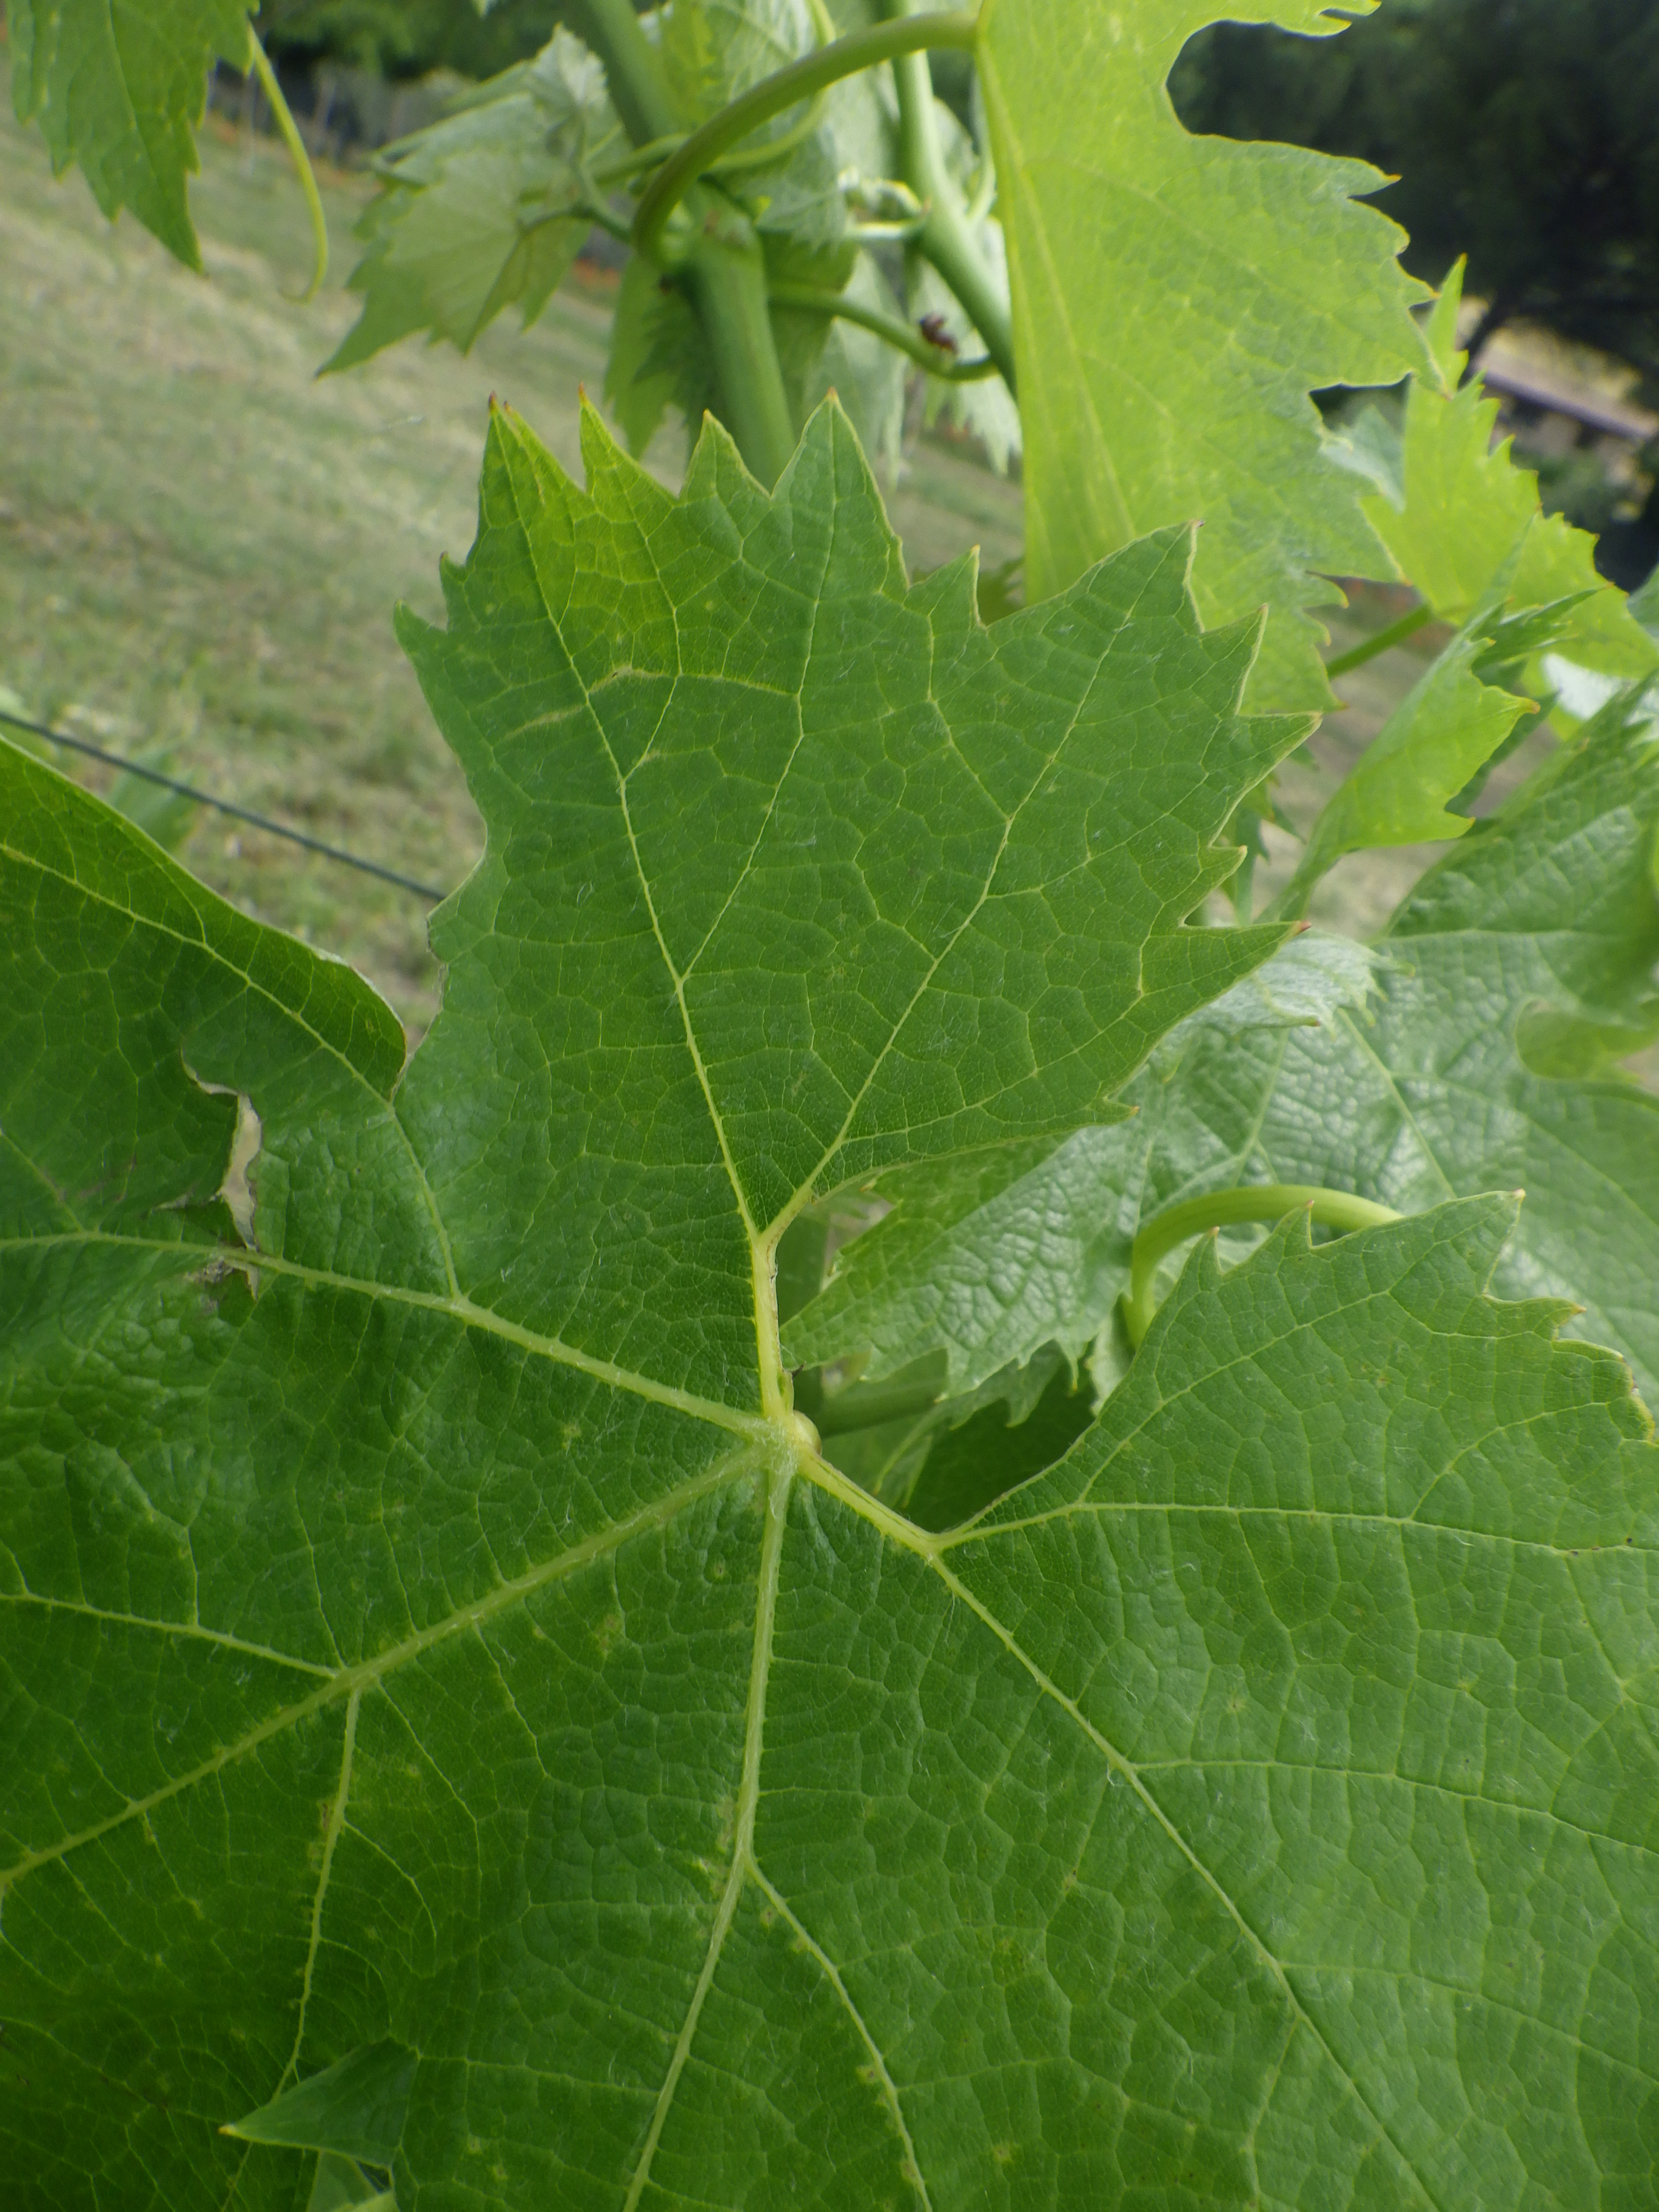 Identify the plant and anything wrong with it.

grapevine, mechanical damage, mites
